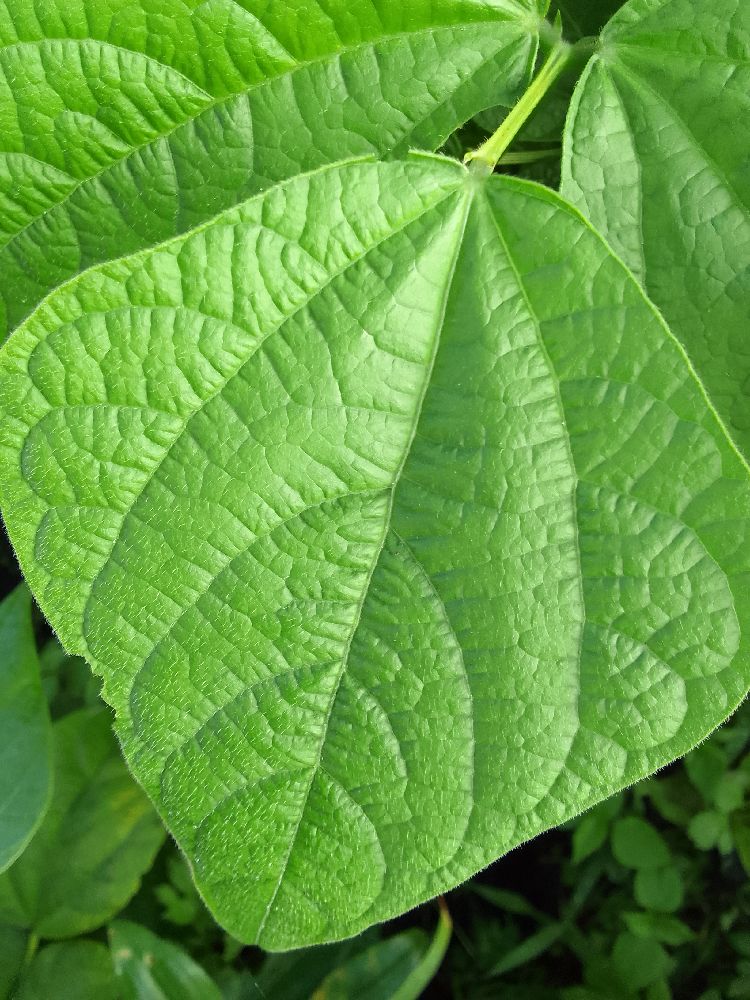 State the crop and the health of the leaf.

common bean, healthy
